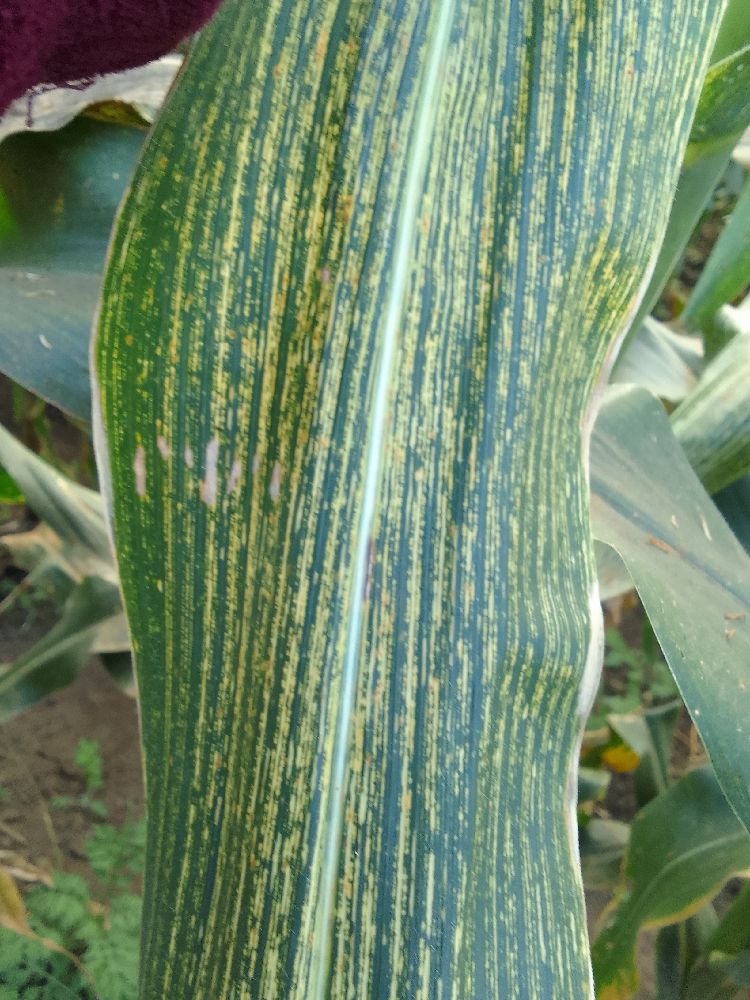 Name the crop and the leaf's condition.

maize, maize streak virus
